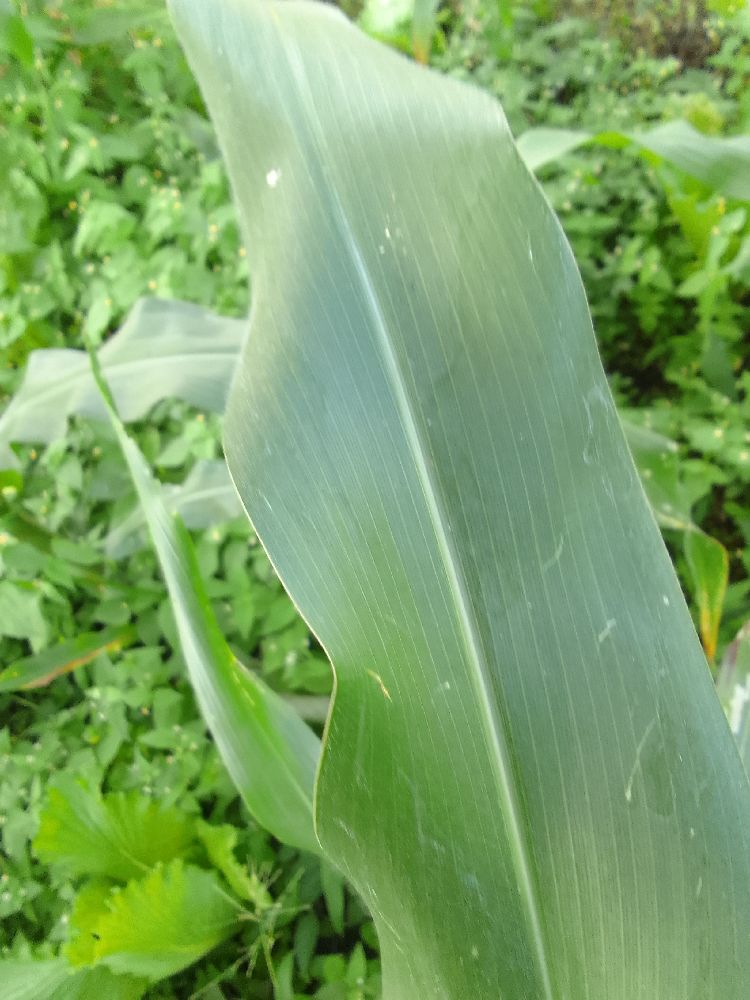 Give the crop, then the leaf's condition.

maize, healthy
